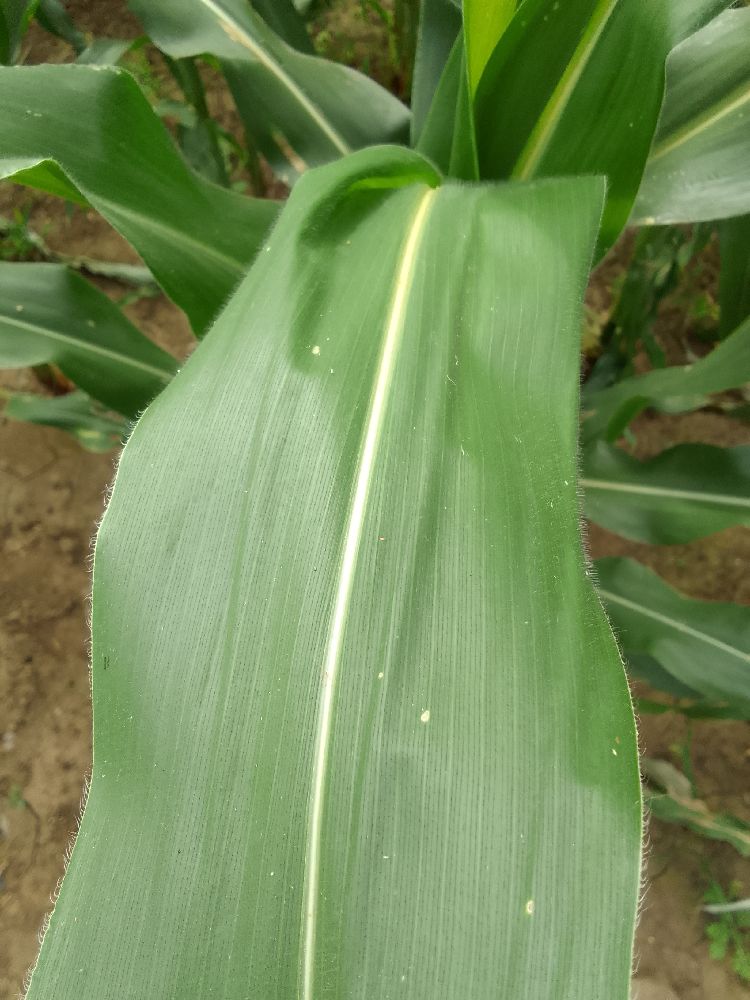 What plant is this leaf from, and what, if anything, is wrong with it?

maize, healthy
